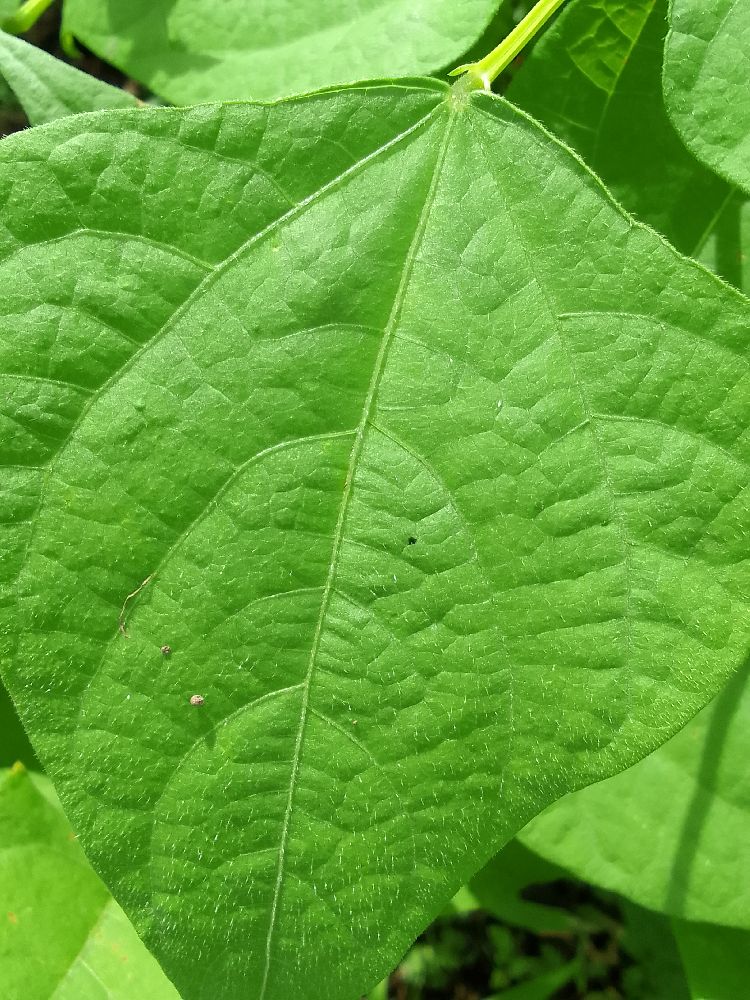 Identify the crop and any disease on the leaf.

common bean, healthy
